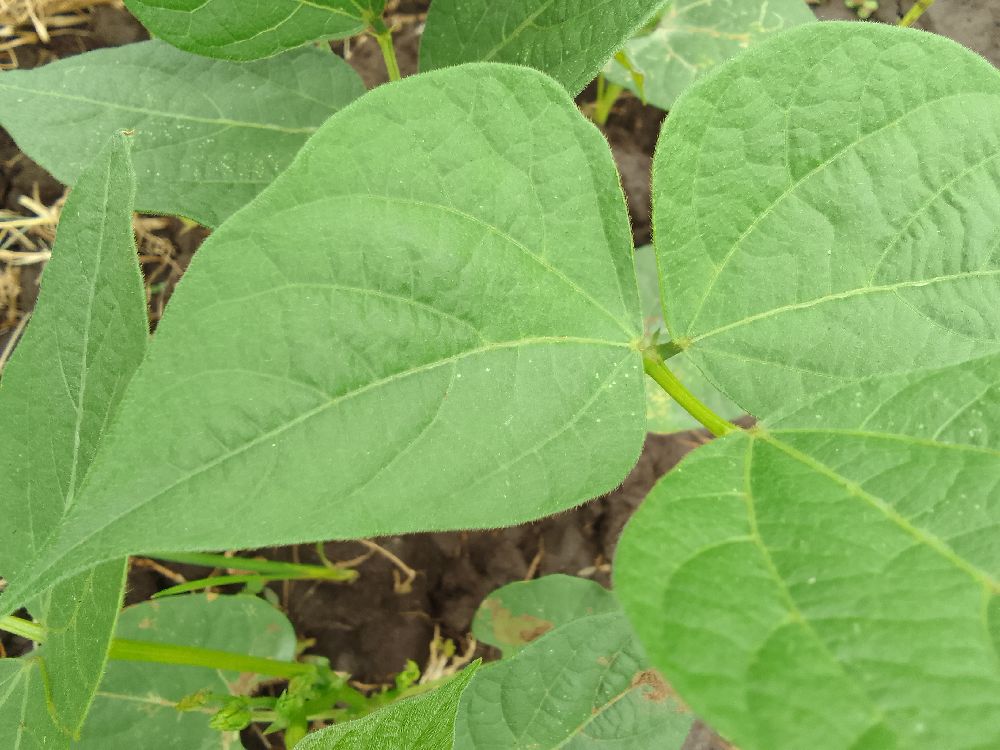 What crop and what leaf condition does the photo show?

common bean, healthy
